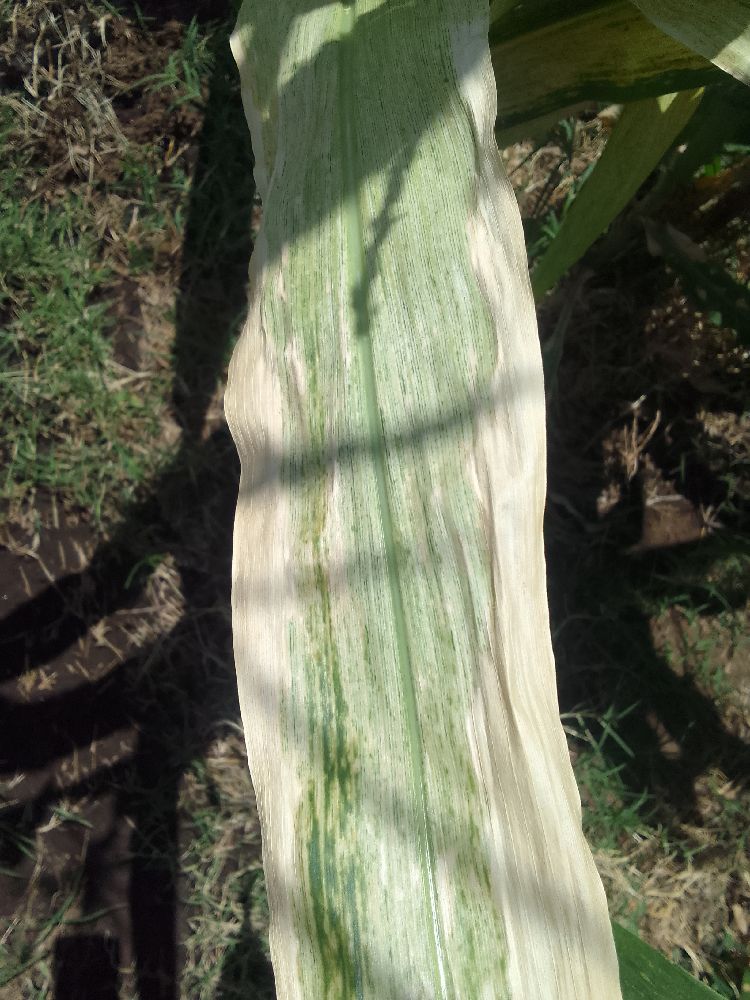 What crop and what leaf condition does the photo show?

maize, maize lethal necrosis
